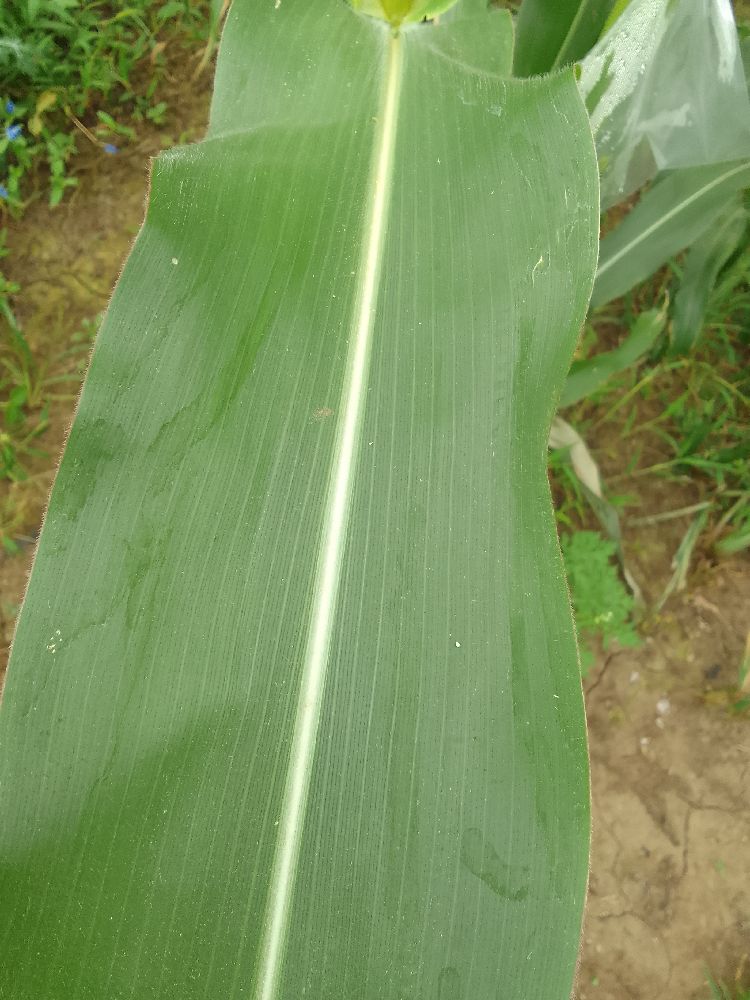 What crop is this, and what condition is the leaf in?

maize, healthy
